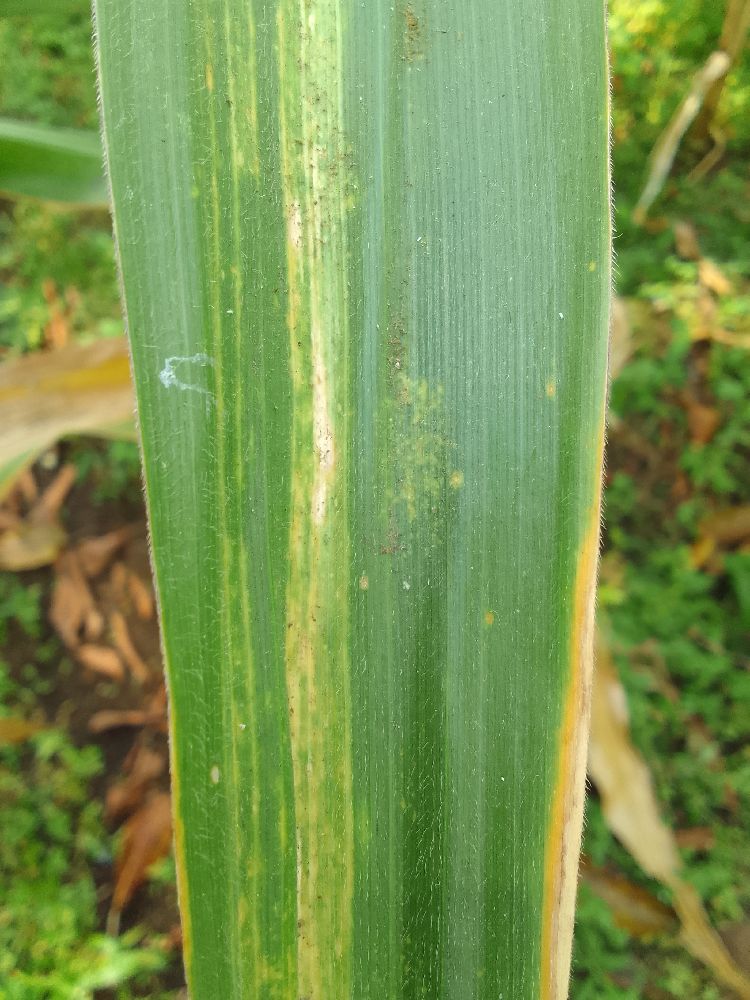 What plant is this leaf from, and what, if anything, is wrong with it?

maize, maize lethal necrosis
